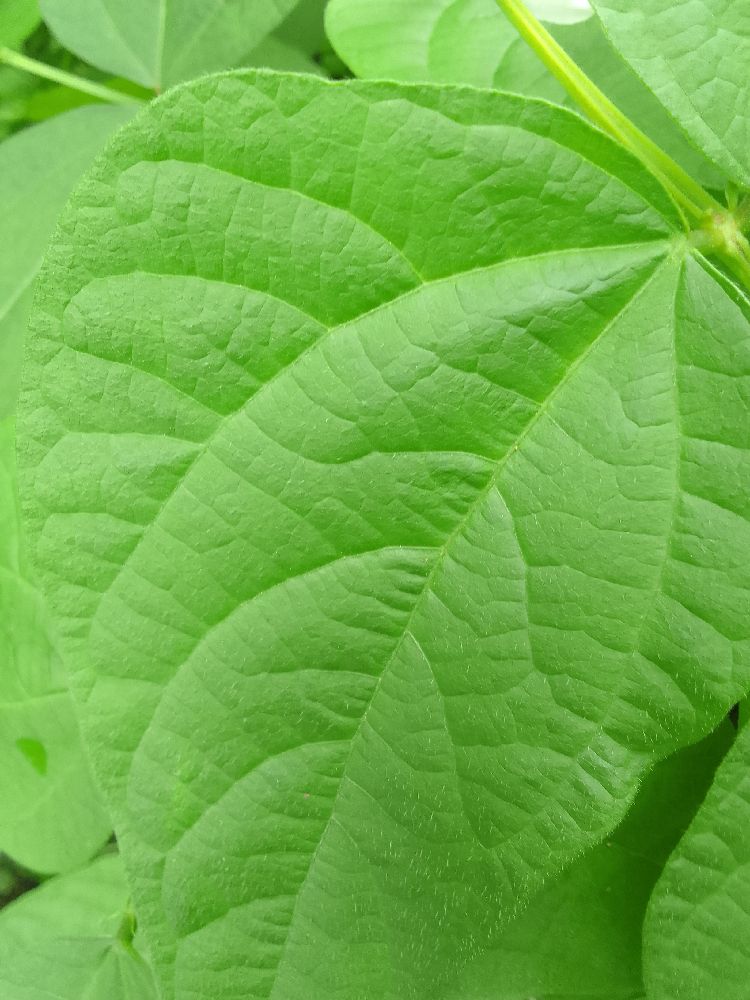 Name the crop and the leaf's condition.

common bean, healthy
